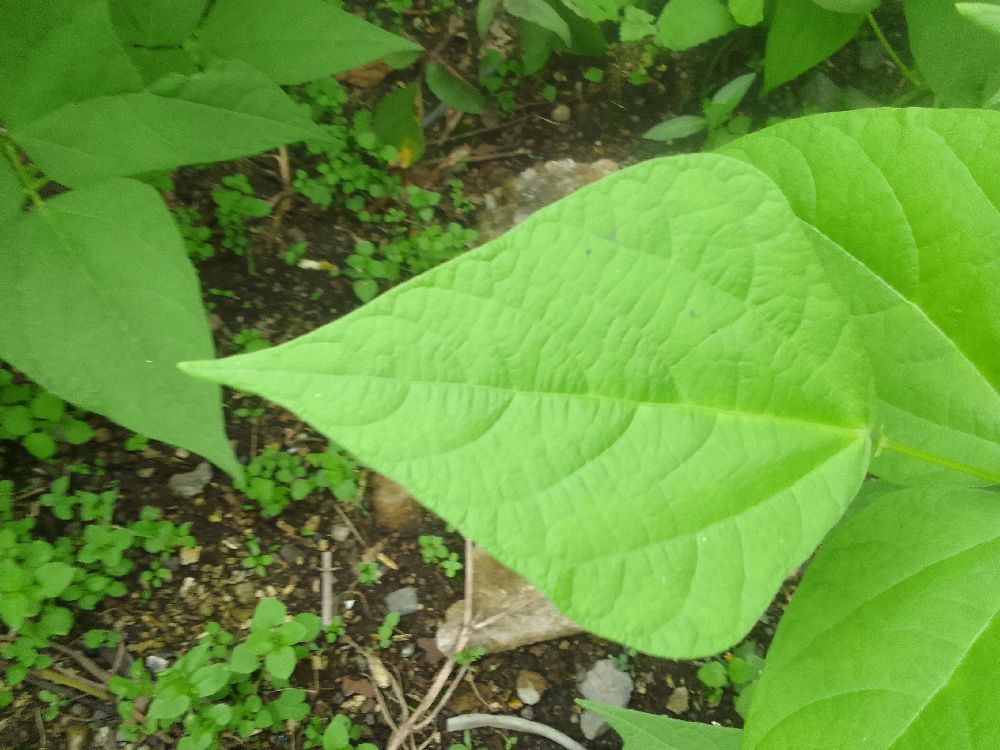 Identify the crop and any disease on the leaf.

common bean, healthy
